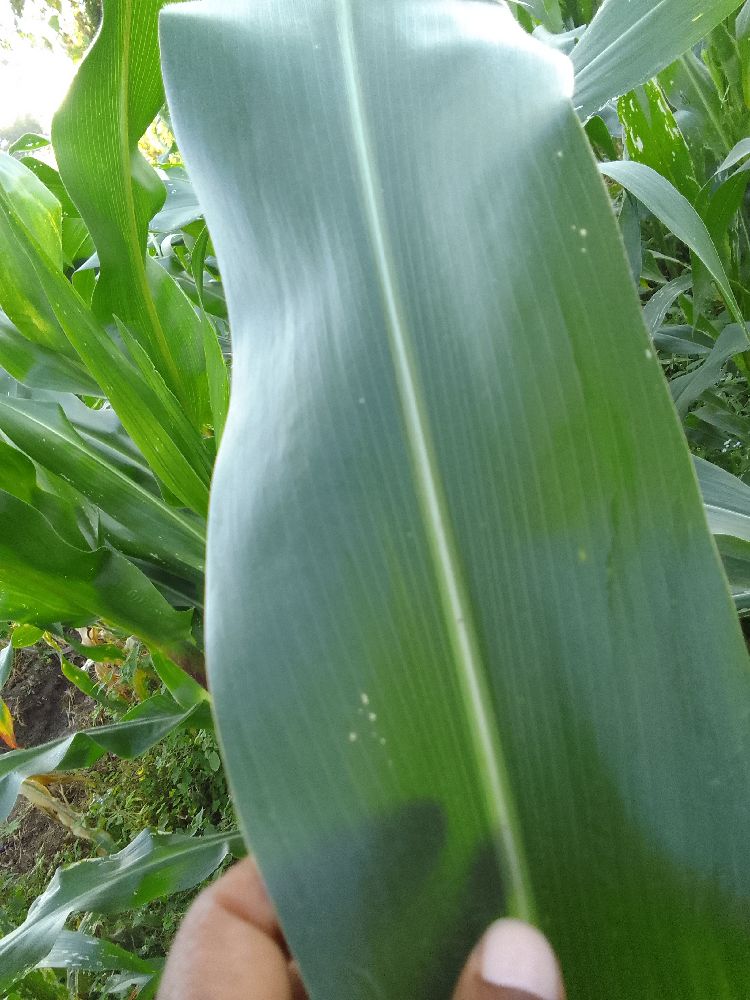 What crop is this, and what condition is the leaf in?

maize, healthy
